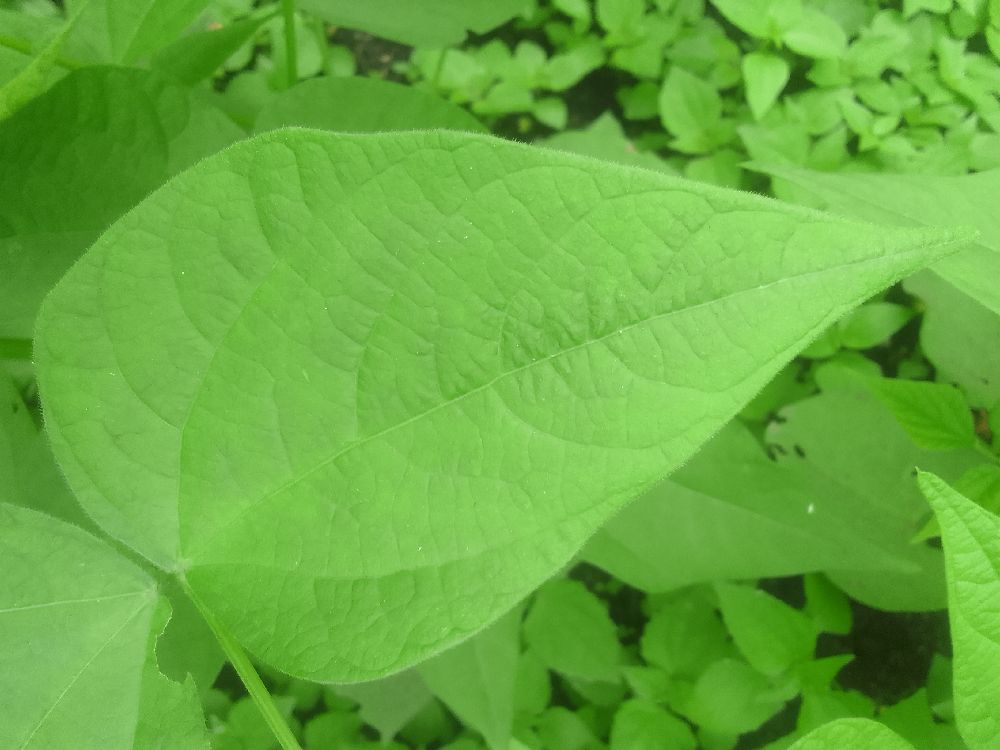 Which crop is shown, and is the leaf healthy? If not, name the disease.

common bean, healthy
